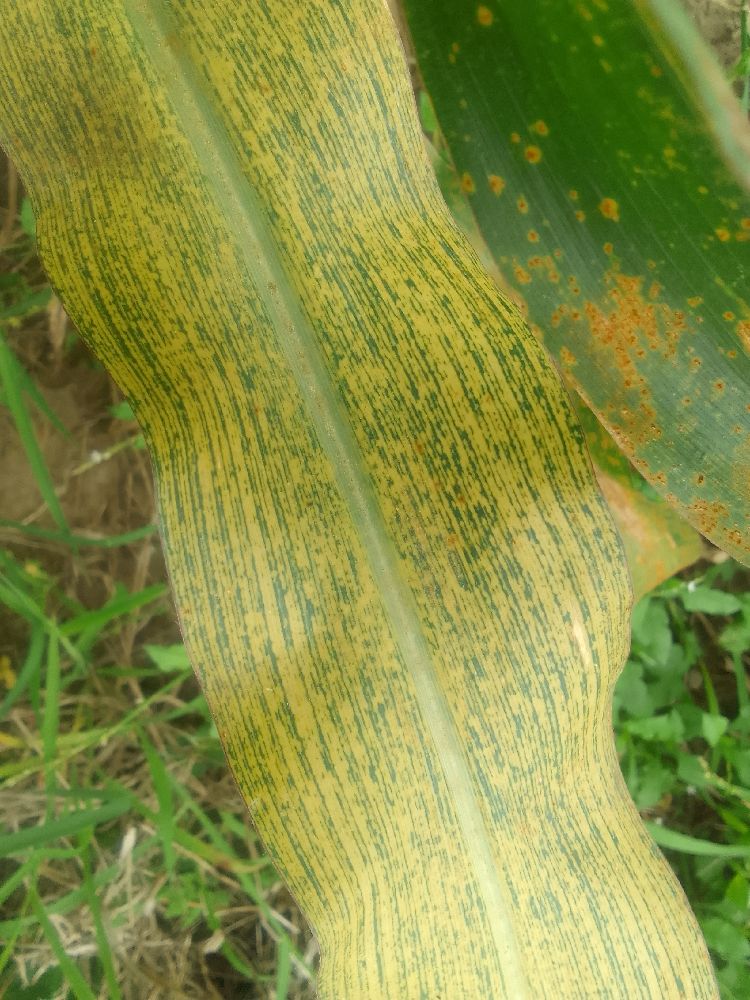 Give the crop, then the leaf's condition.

maize, maize streak virus
